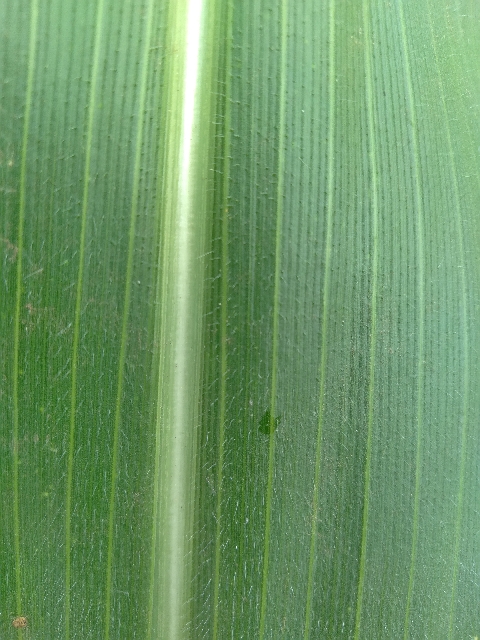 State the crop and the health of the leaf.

maize, healthy
